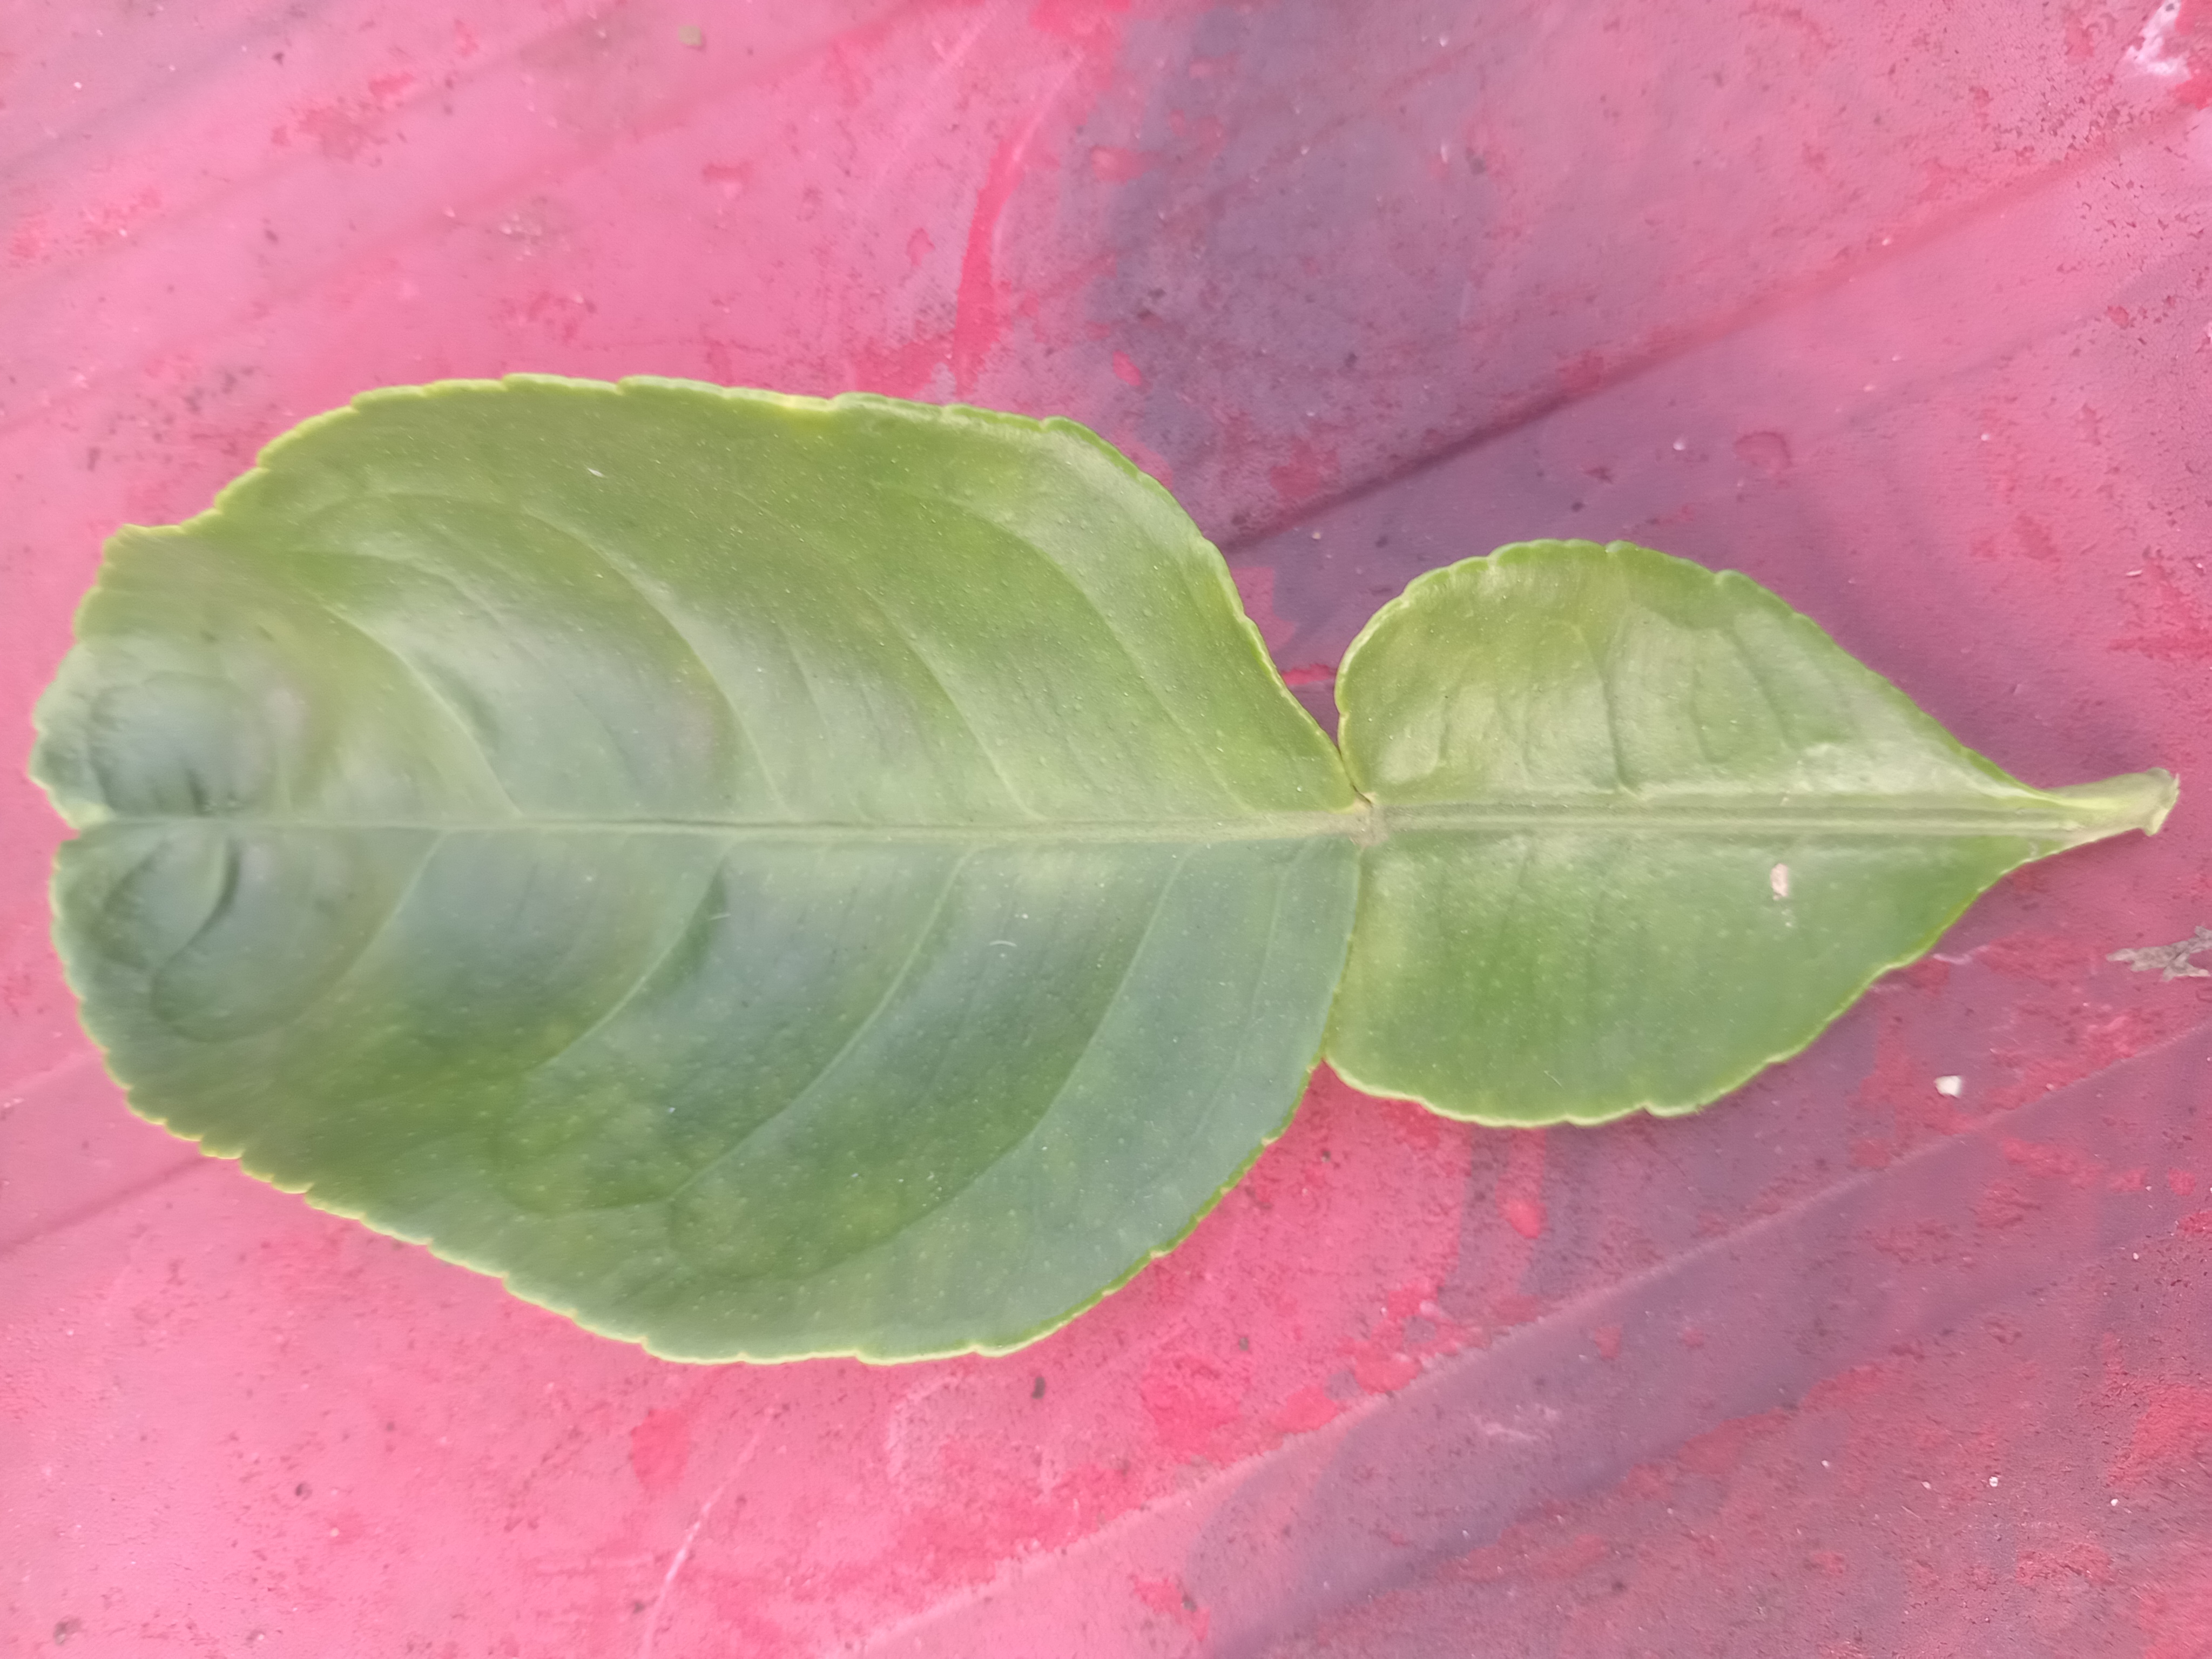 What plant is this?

lemon
